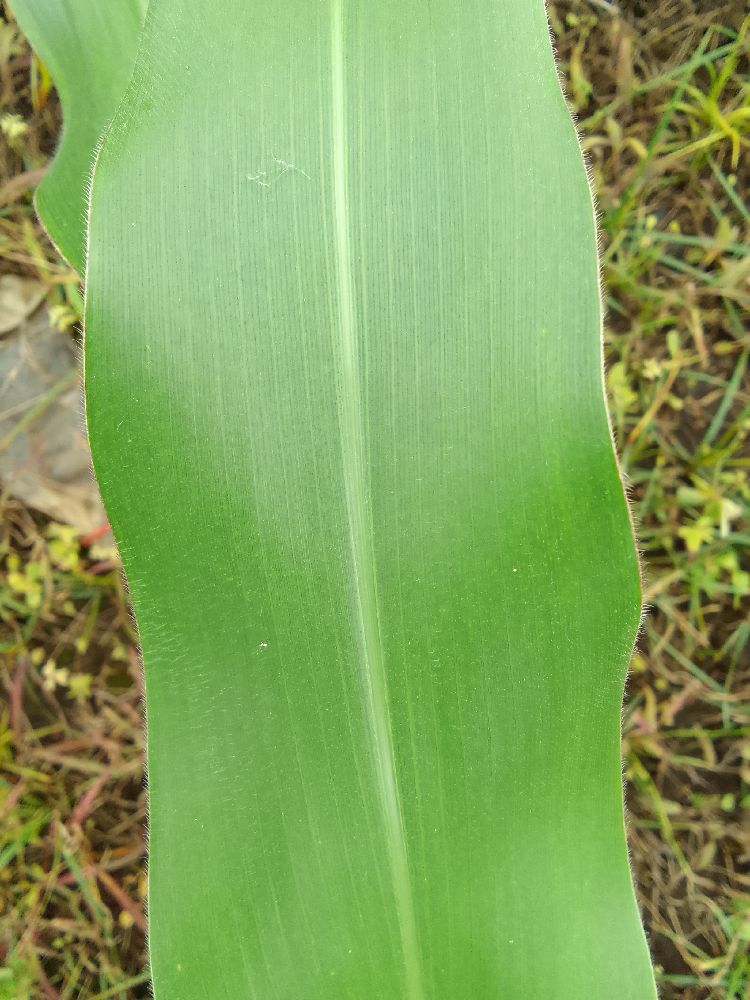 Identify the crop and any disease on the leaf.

maize, healthy
